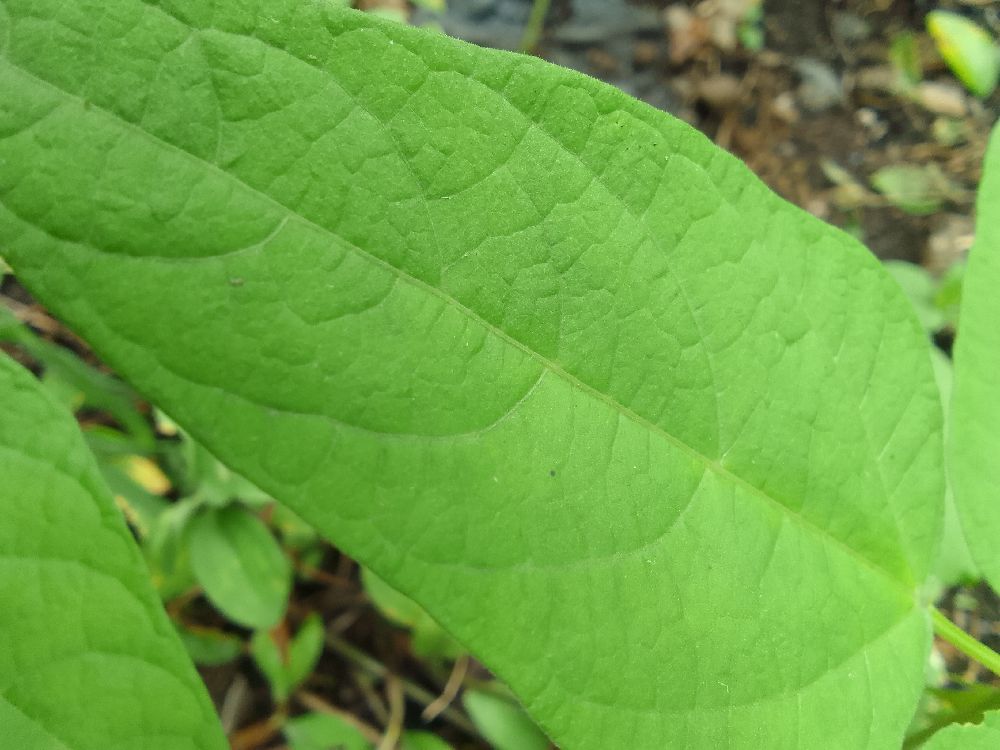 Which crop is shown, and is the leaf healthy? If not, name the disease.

common bean, healthy
